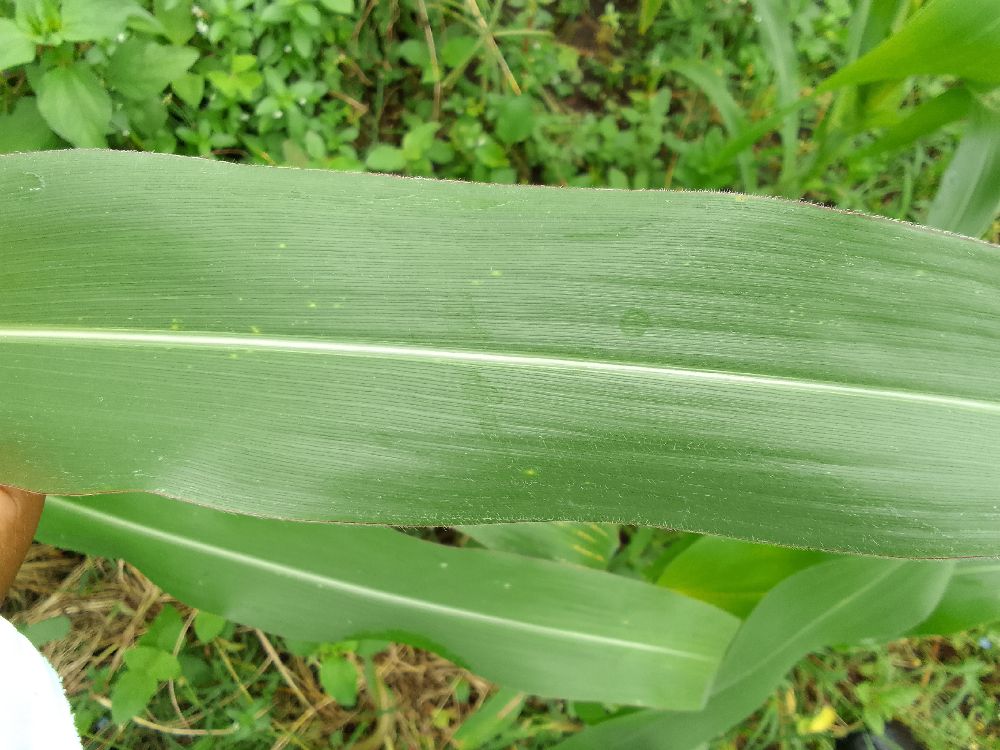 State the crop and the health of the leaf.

maize, healthy
